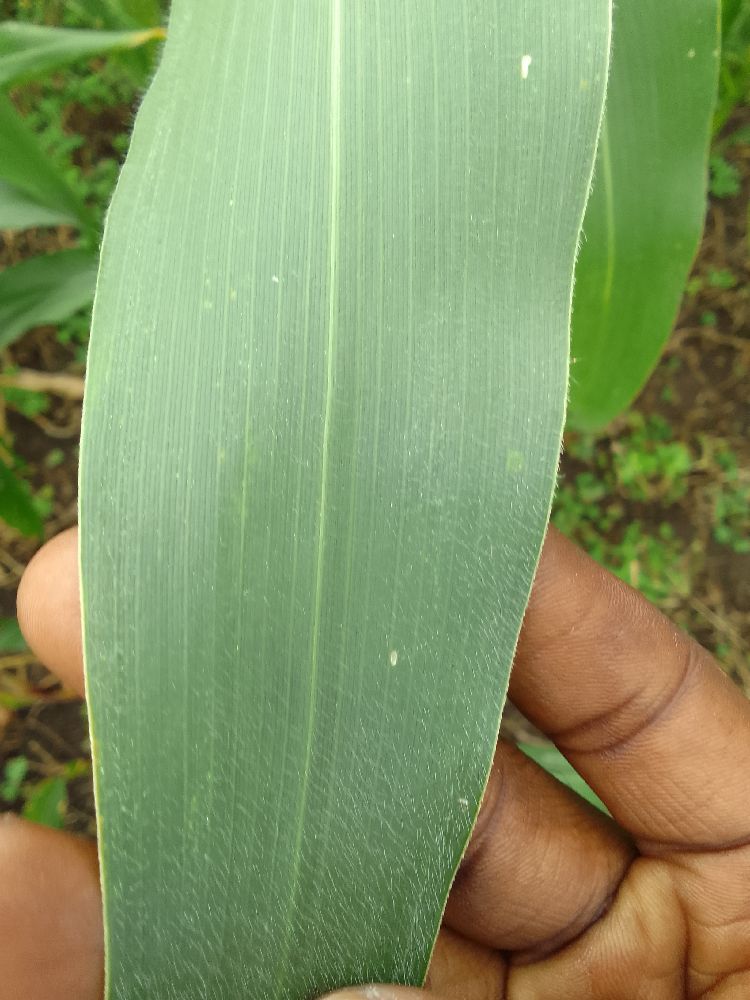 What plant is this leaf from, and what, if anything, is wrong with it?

maize, healthy
